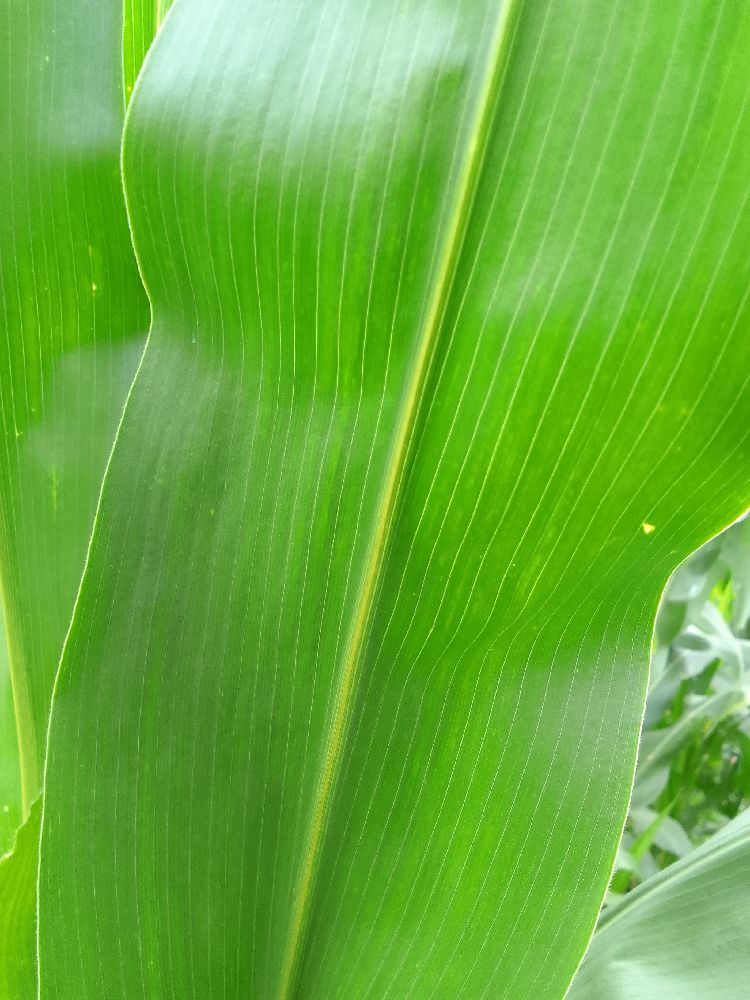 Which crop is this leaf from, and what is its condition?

maize, healthy
